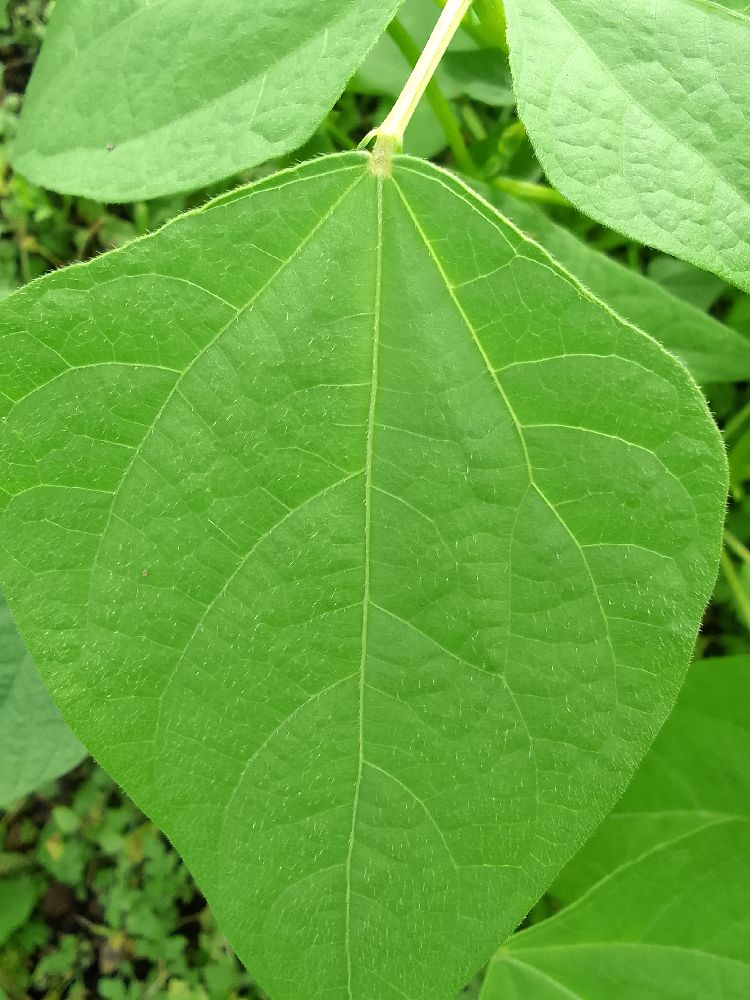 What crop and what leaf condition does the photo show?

common bean, healthy
